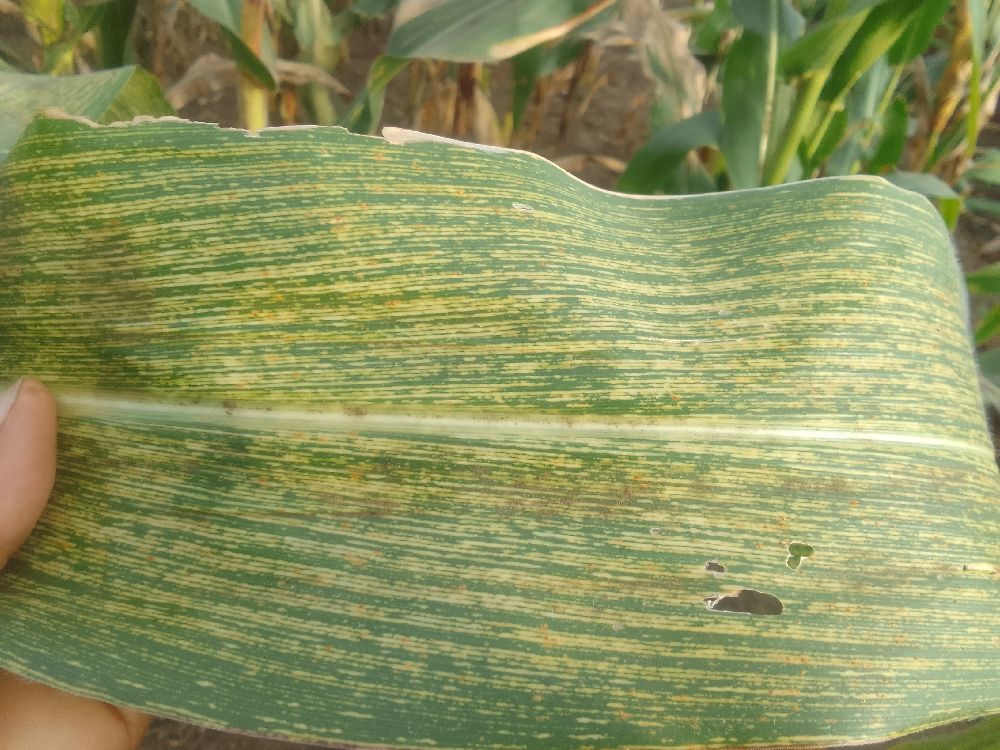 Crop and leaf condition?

maize, maize streak virus
